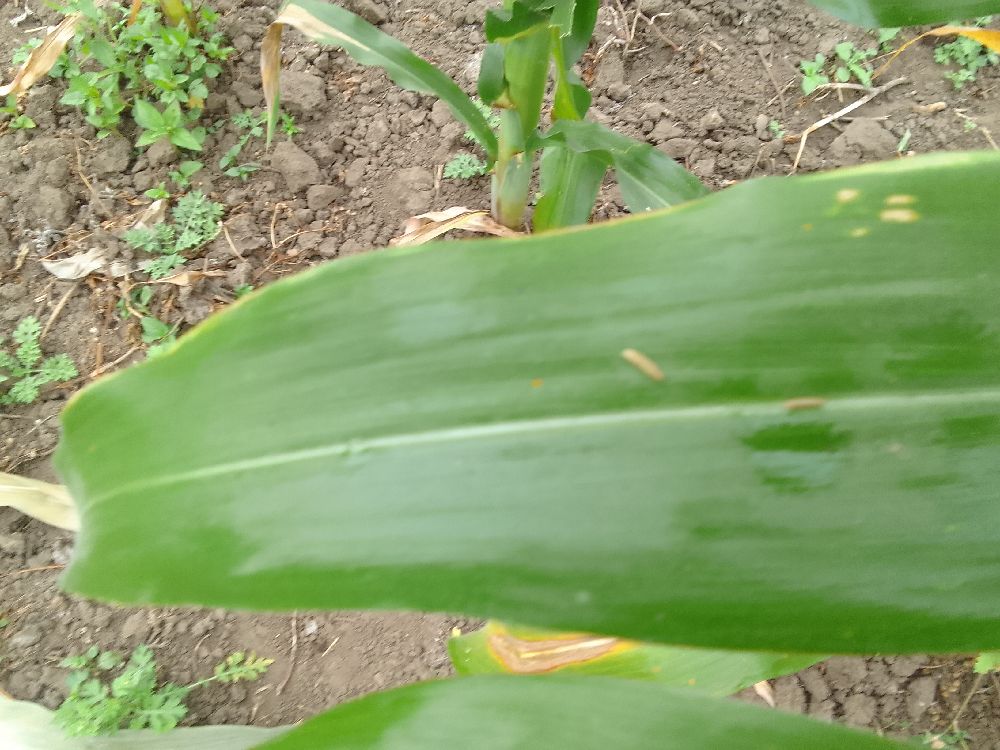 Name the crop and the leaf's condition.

maize, healthy
